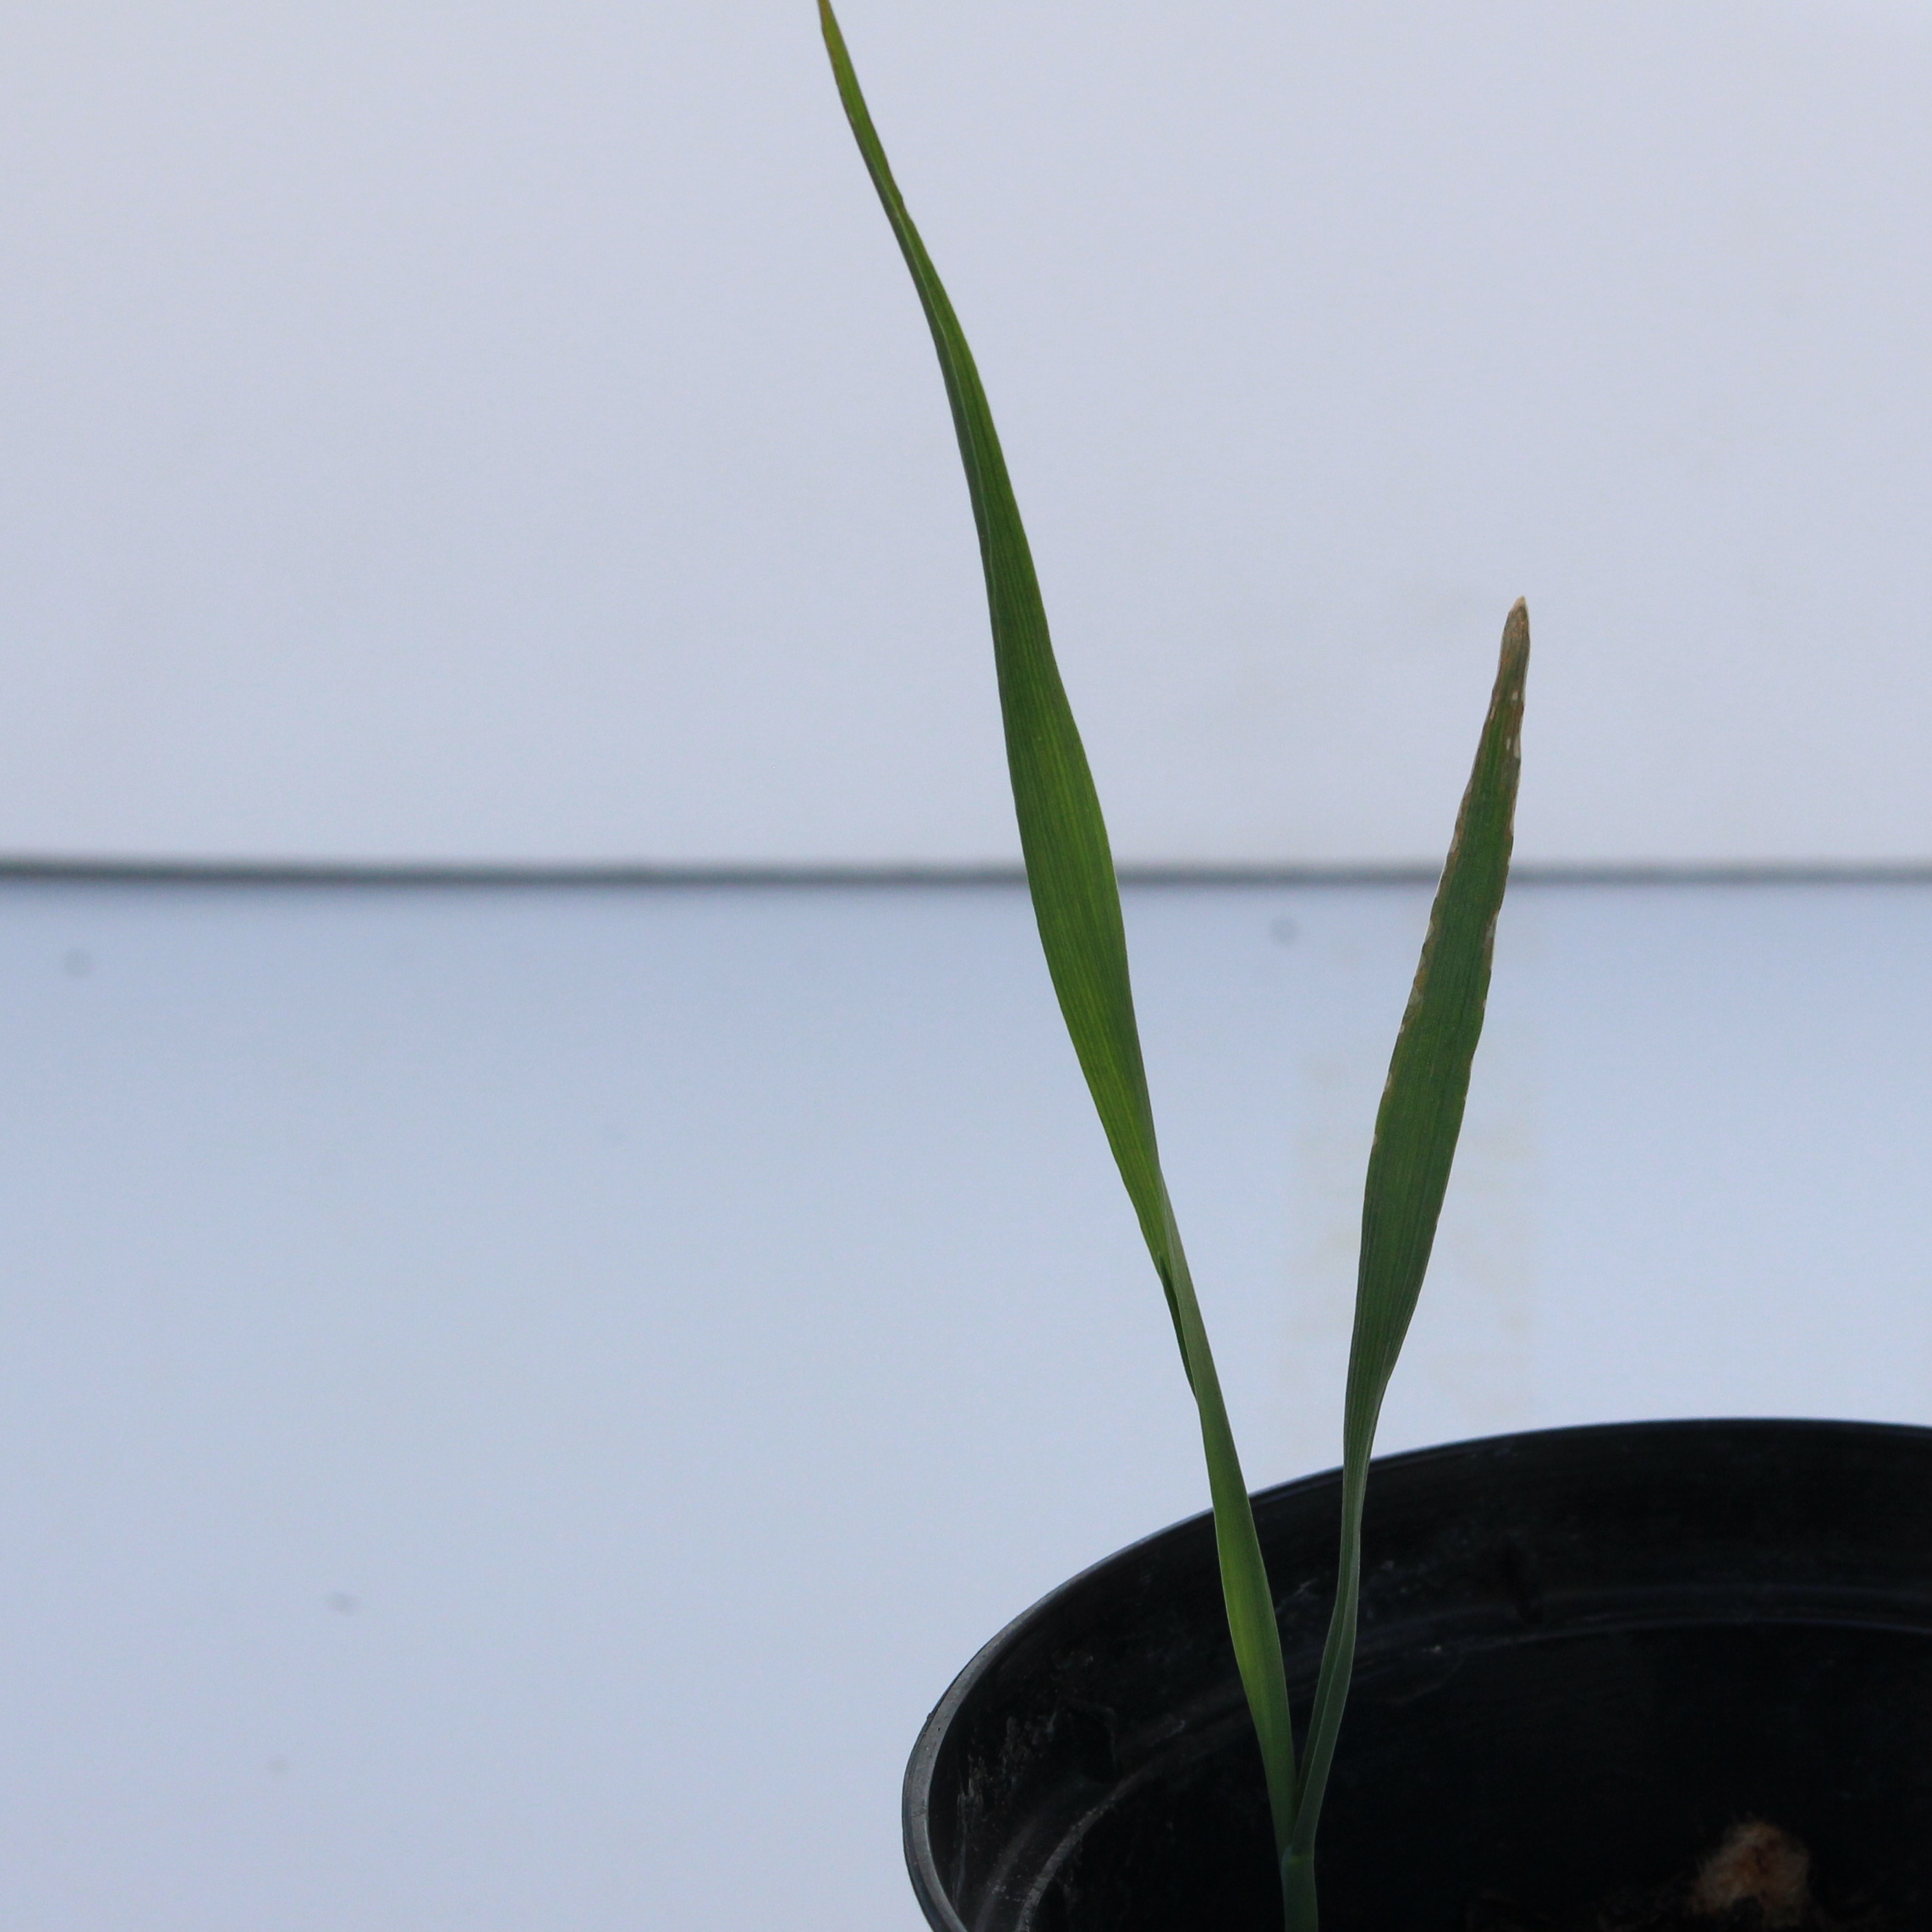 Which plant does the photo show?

Avena sterilis
